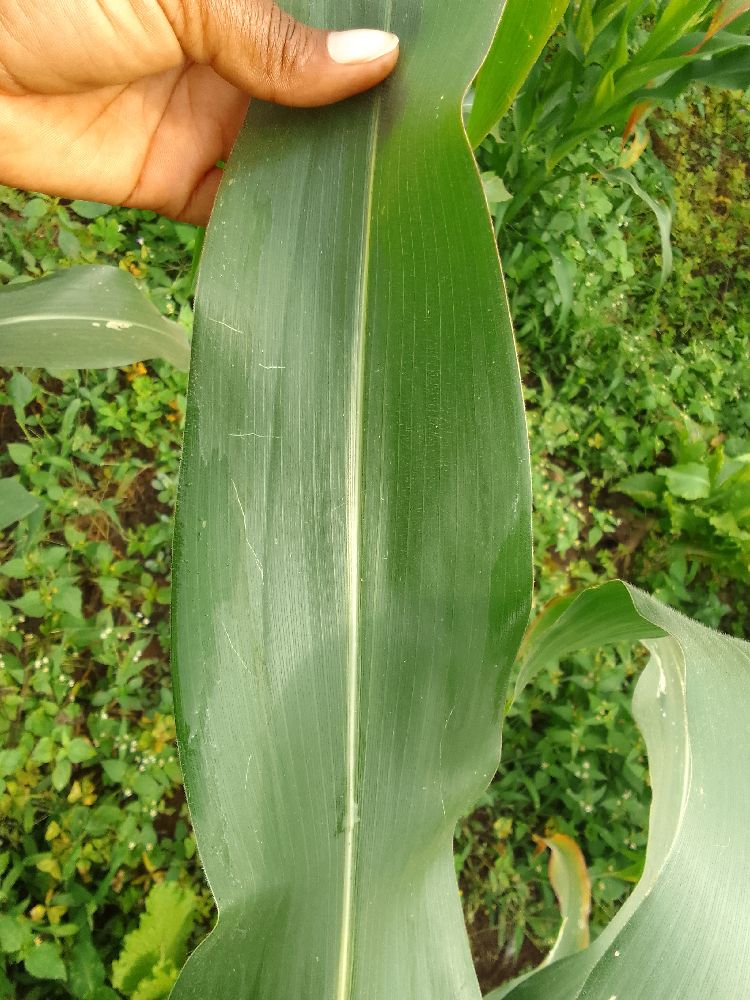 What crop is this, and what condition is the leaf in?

maize, healthy
